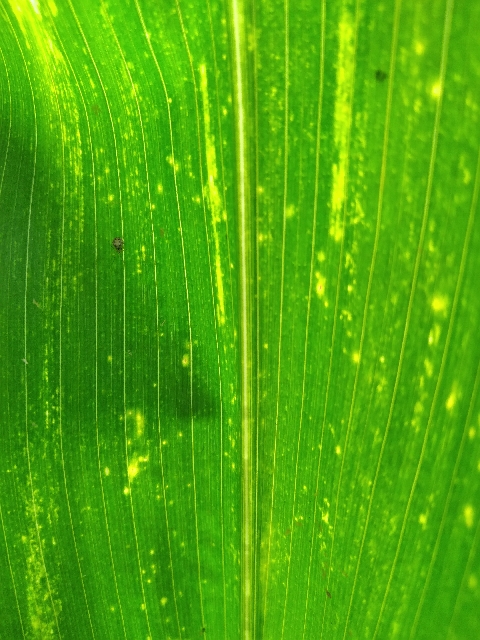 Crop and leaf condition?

maize, maize lethal necrosis
